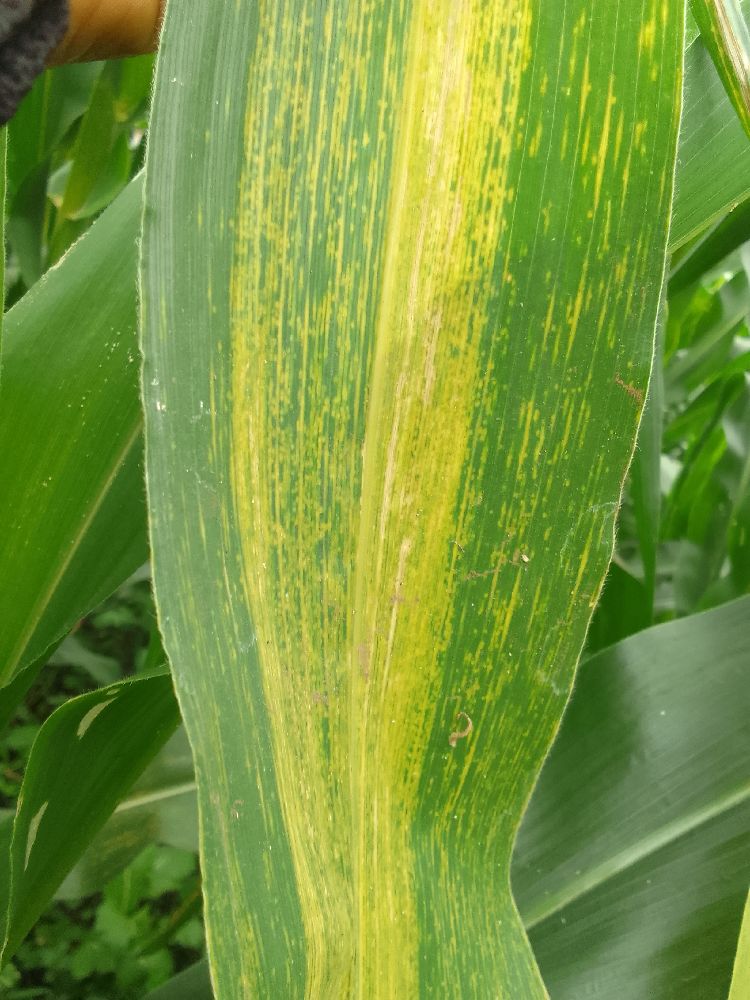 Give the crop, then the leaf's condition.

maize, maize lethal necrosis
